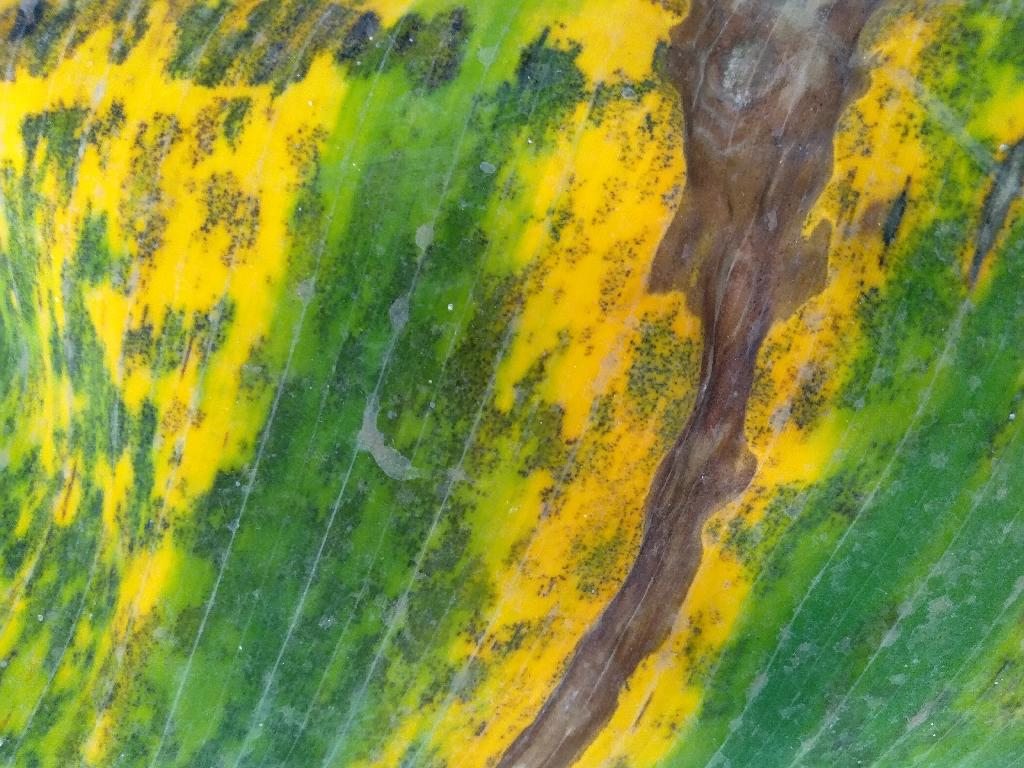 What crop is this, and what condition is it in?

banana, black sigatoka
